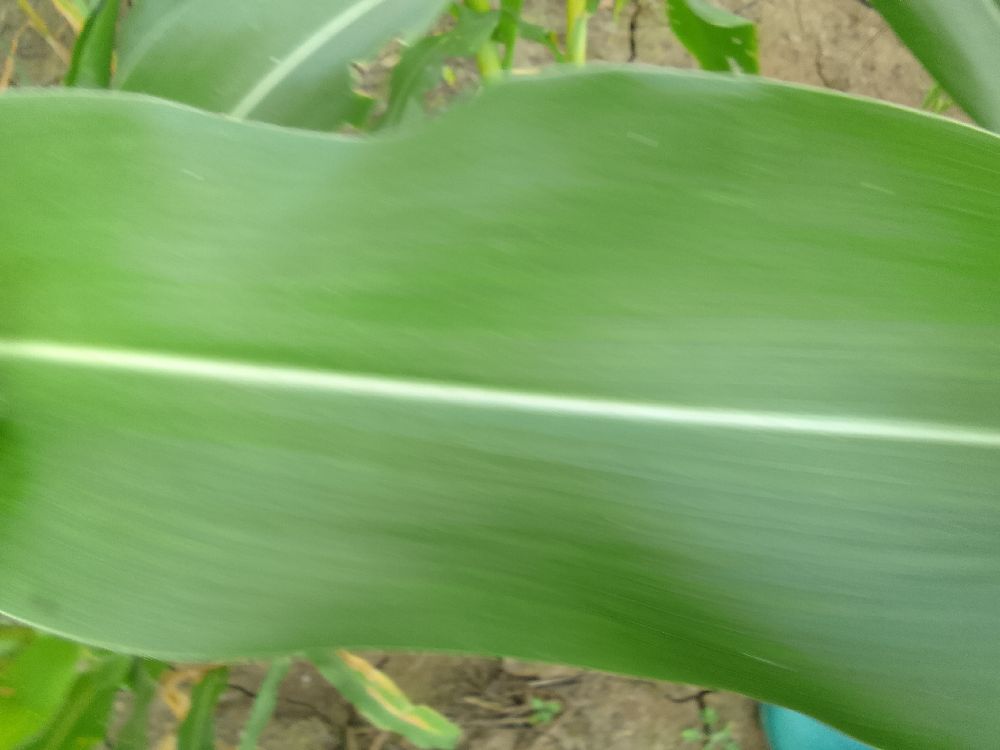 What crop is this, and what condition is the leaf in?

maize, healthy
